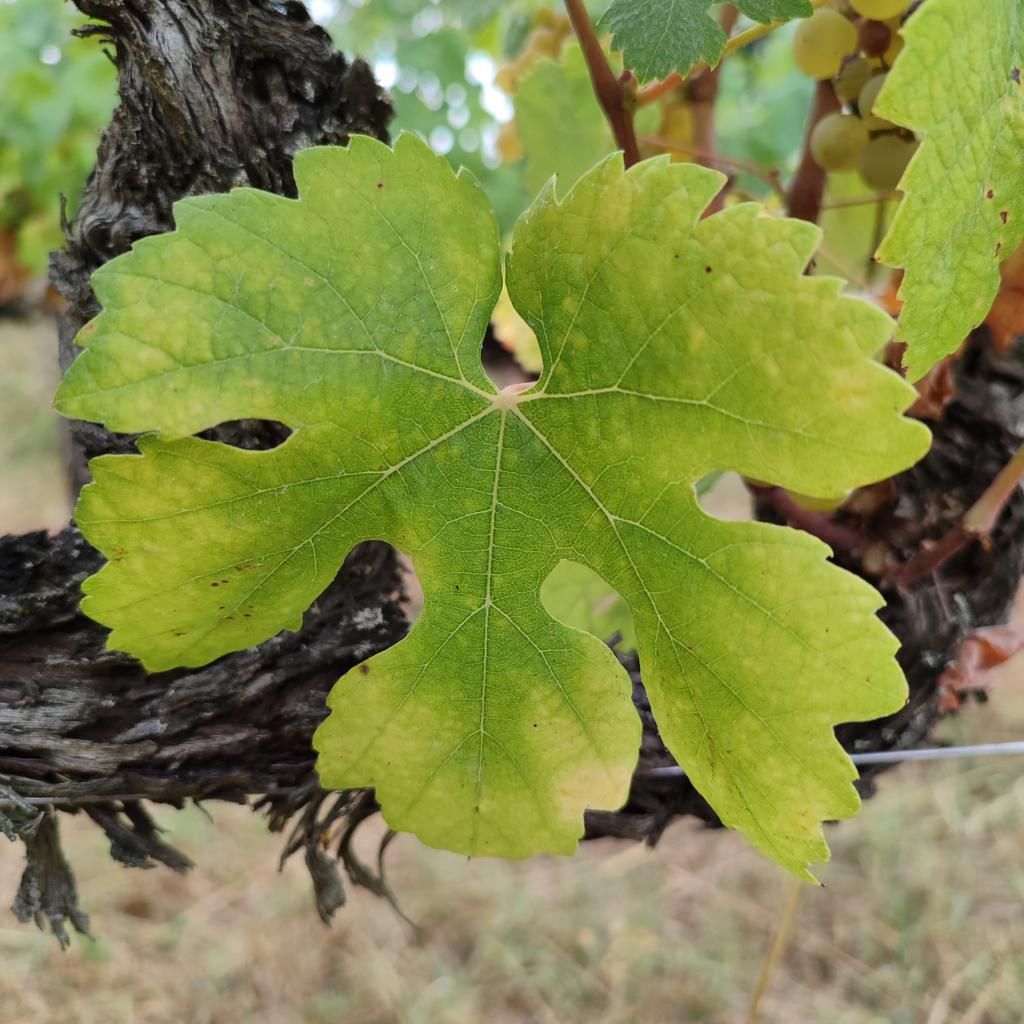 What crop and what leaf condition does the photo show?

grapevine, esca complex
